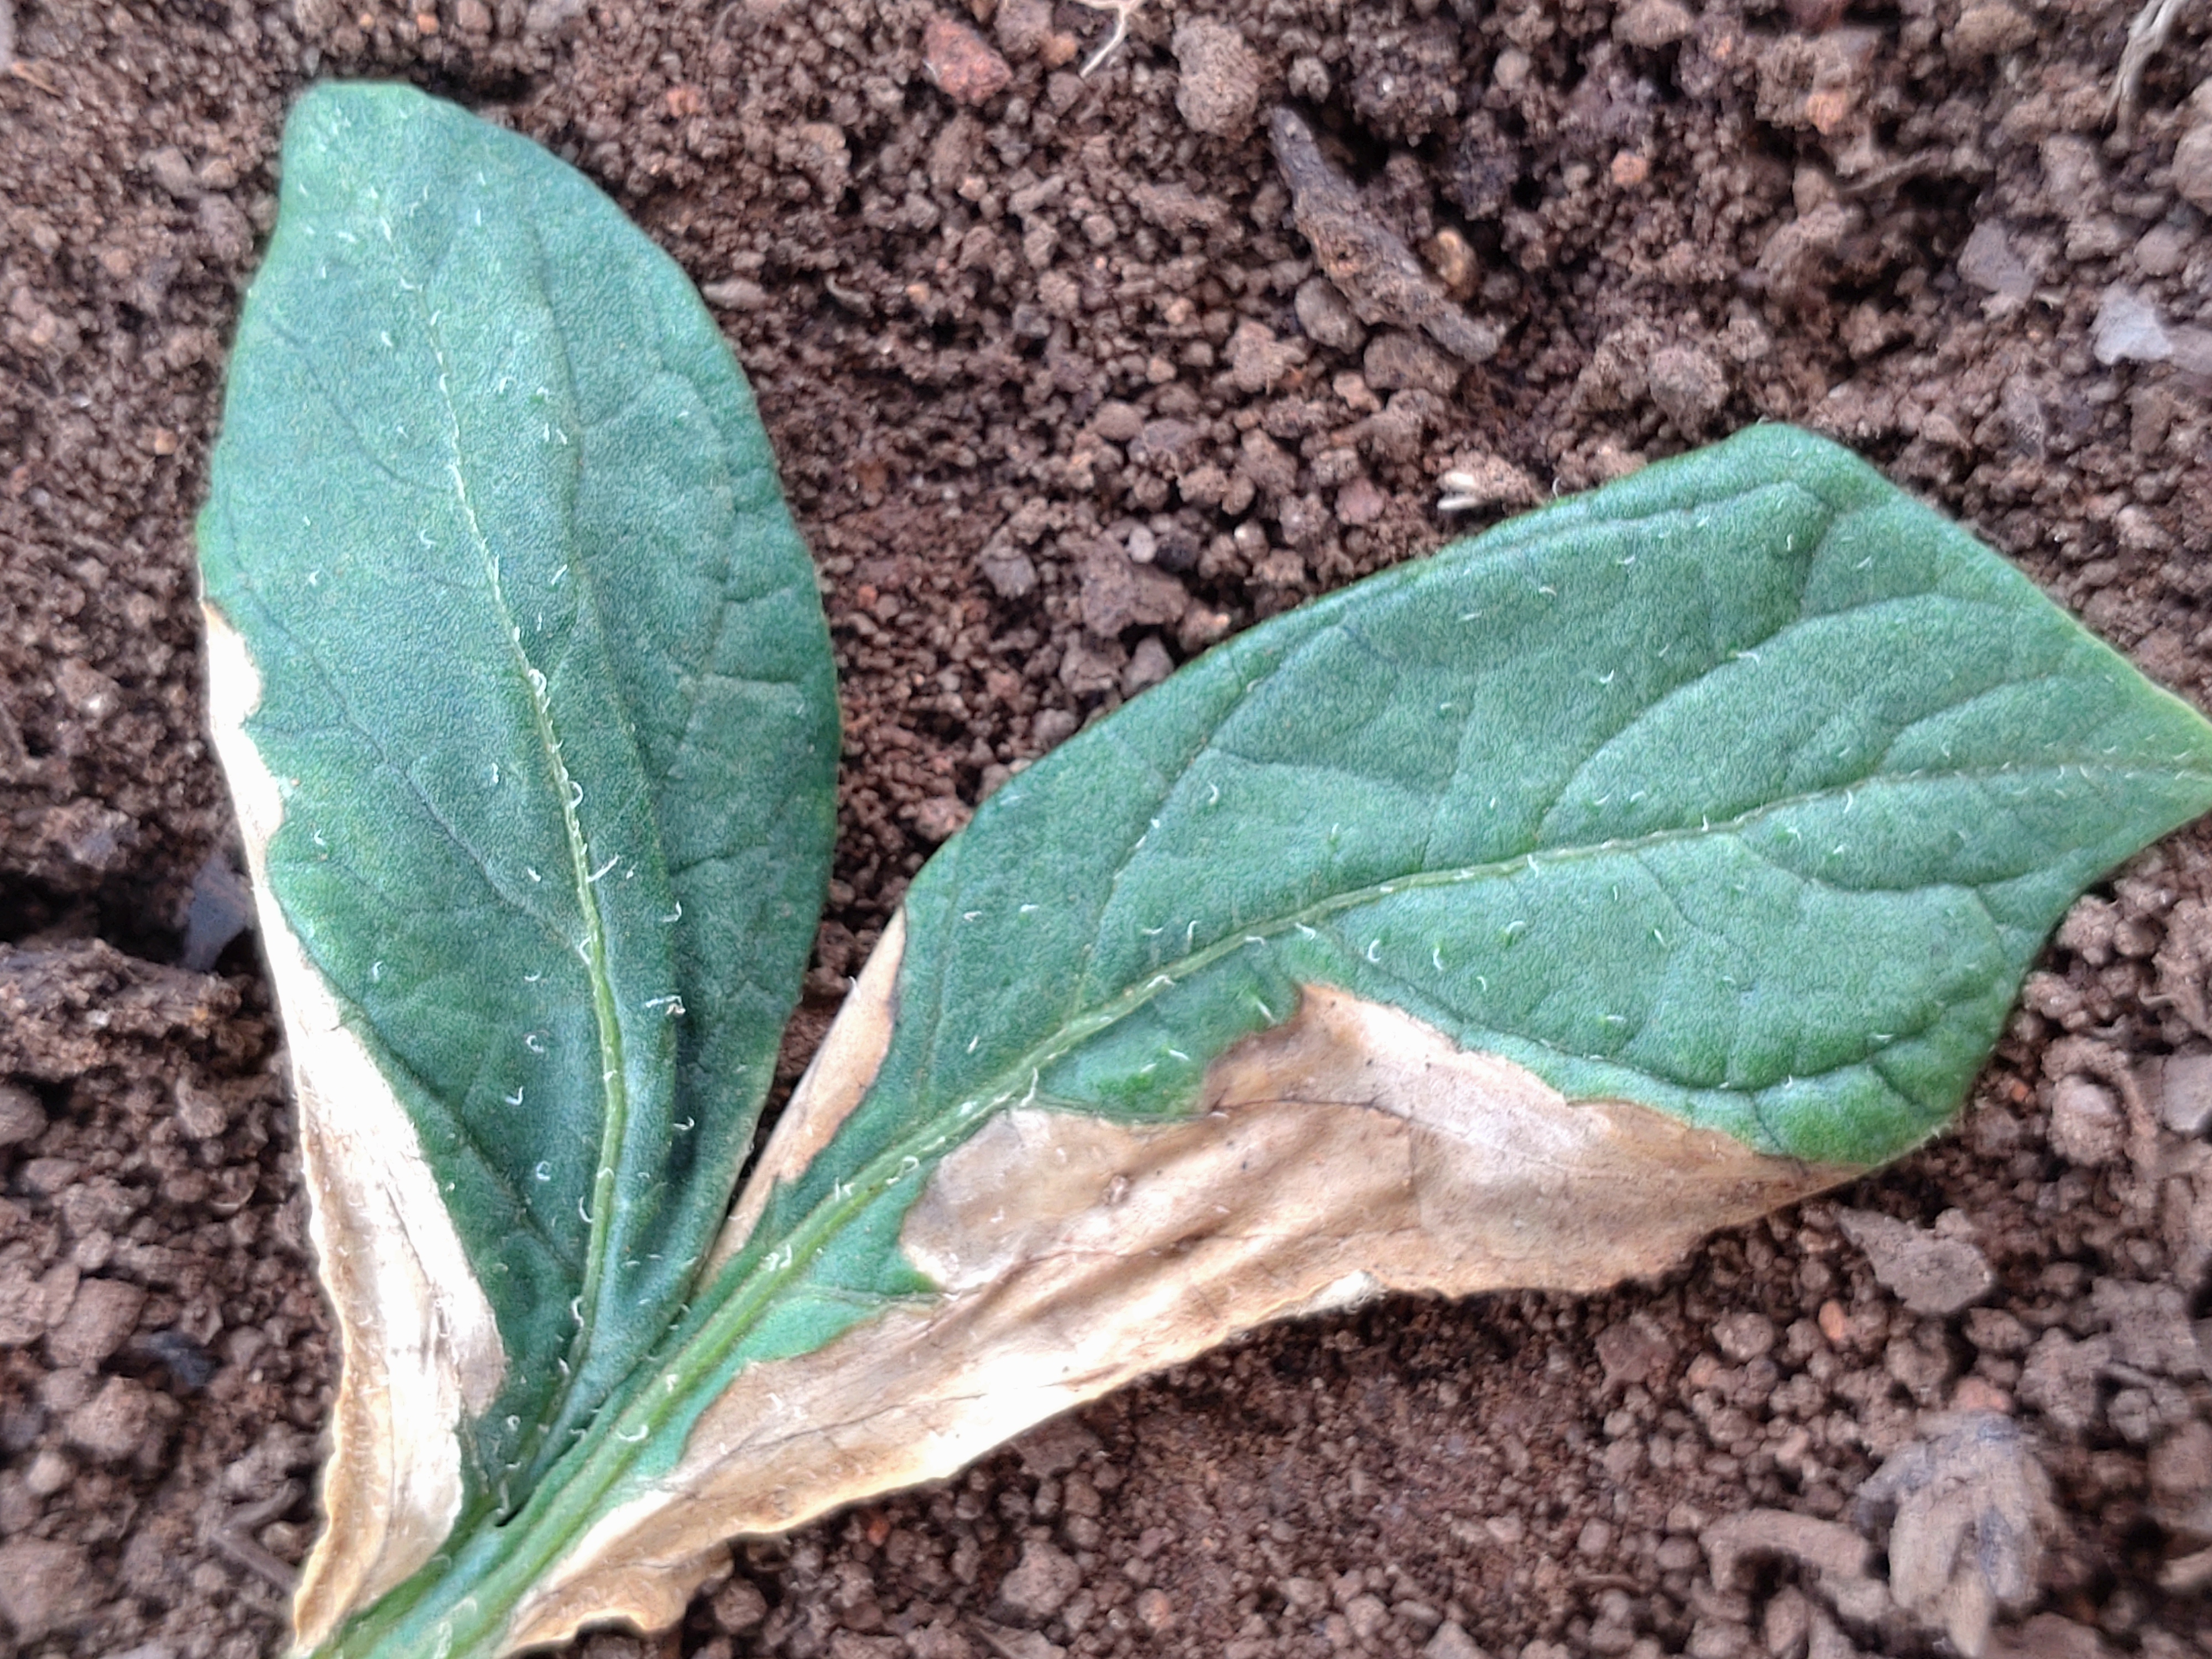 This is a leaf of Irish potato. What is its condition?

early blight
